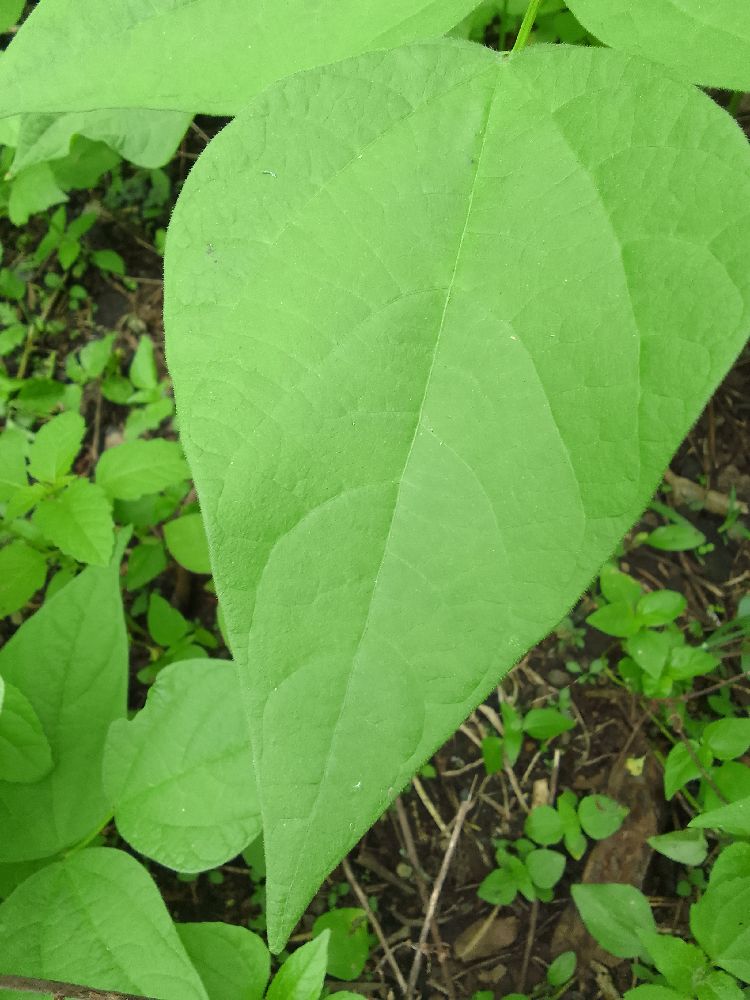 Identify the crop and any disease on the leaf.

common bean, healthy
